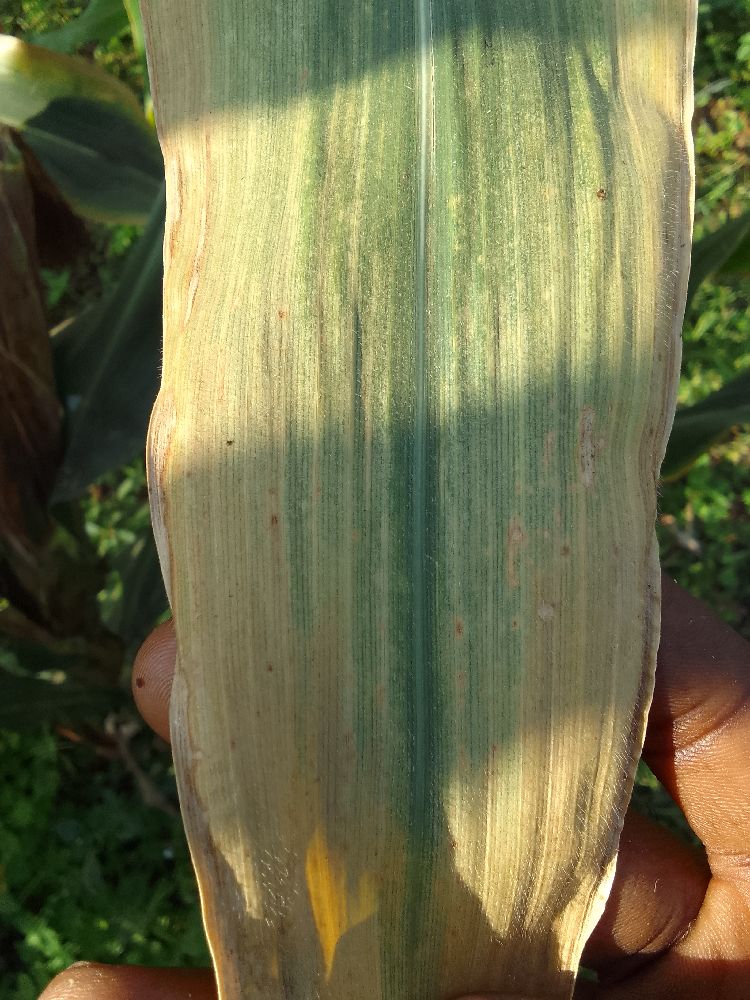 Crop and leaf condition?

maize, maize lethal necrosis
